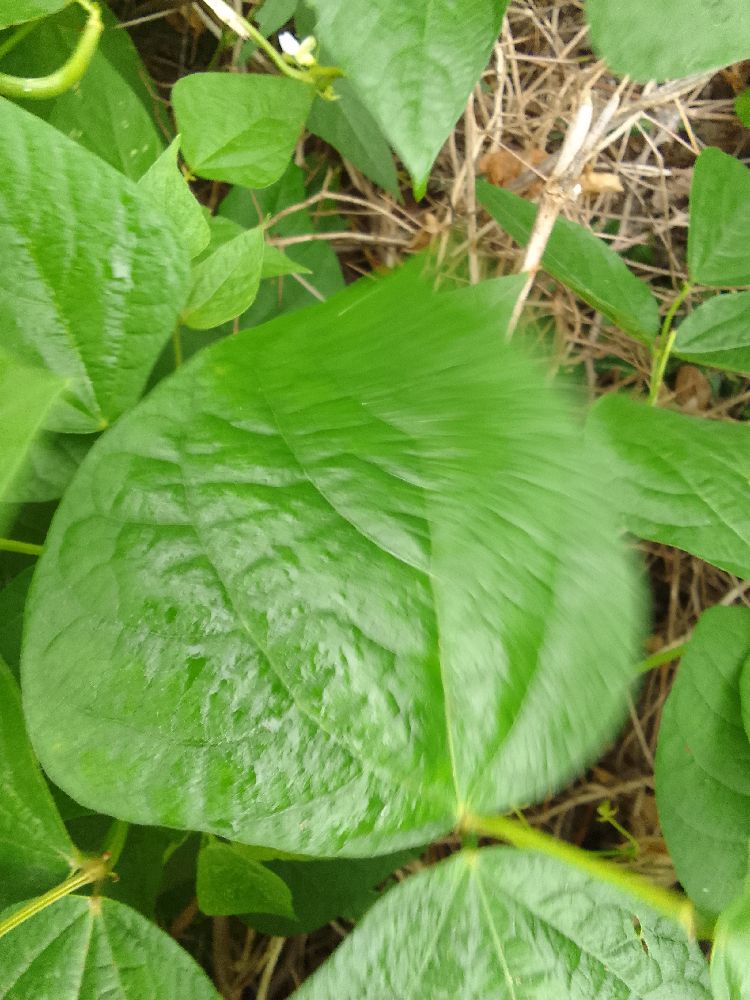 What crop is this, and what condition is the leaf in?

common bean, healthy
